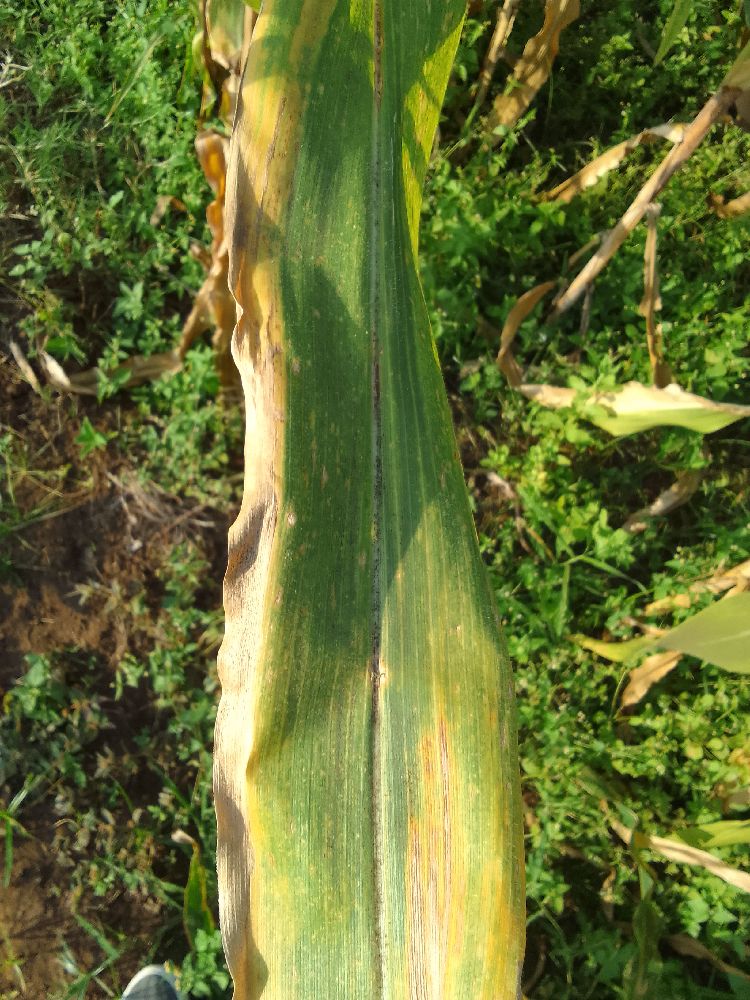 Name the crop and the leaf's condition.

maize, maize lethal necrosis
